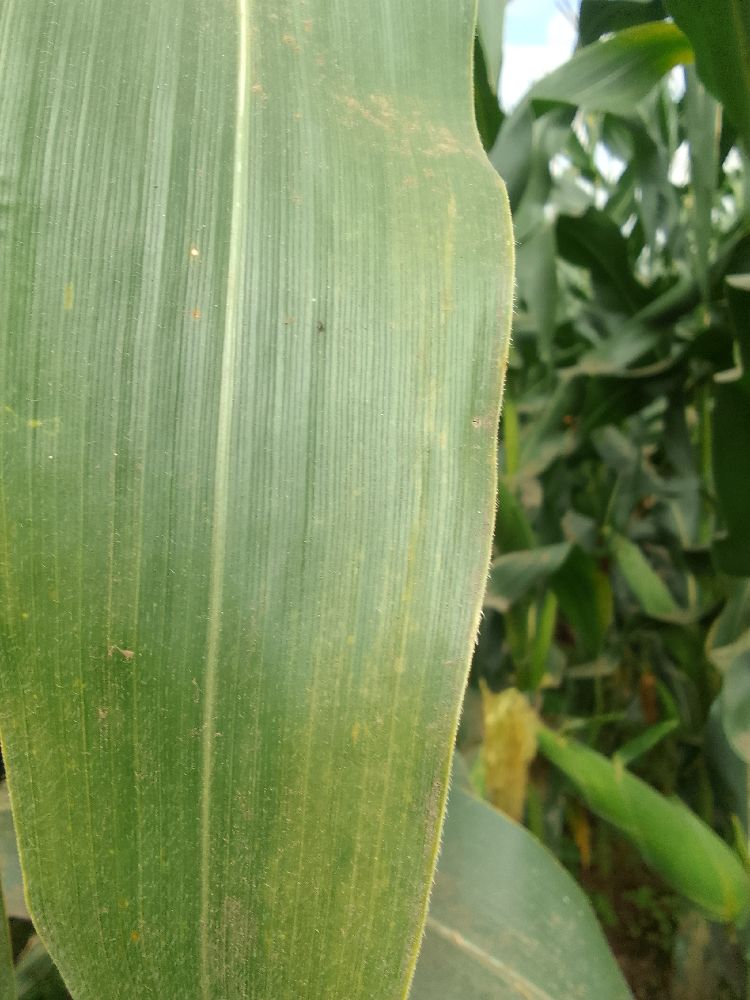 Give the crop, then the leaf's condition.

maize, healthy
